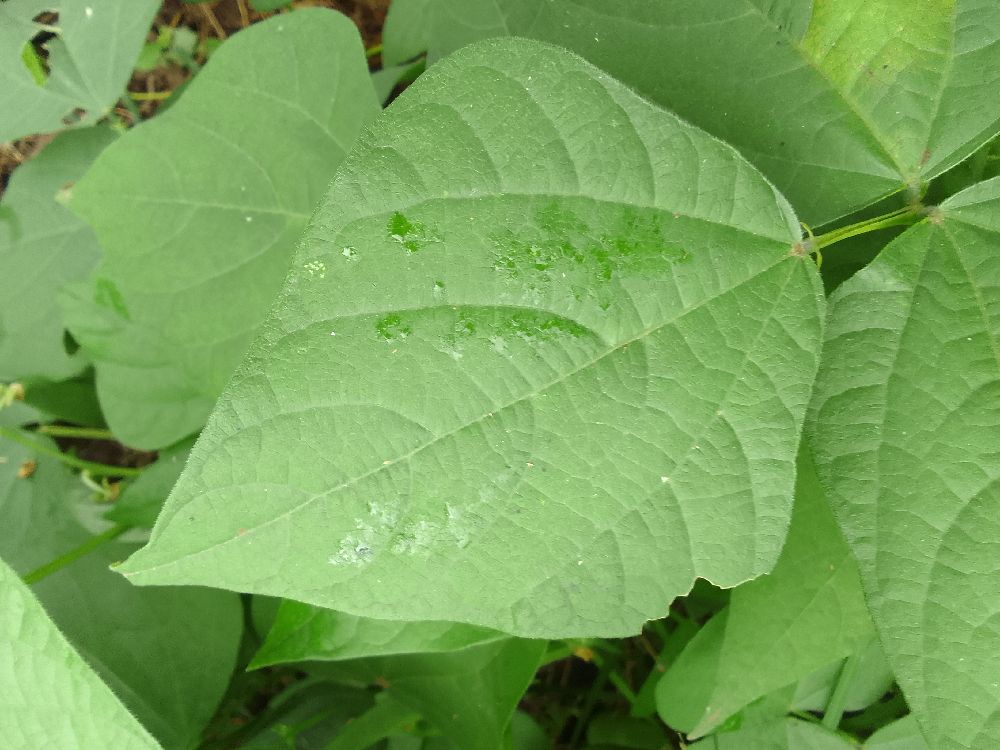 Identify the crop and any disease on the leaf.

common bean, healthy
